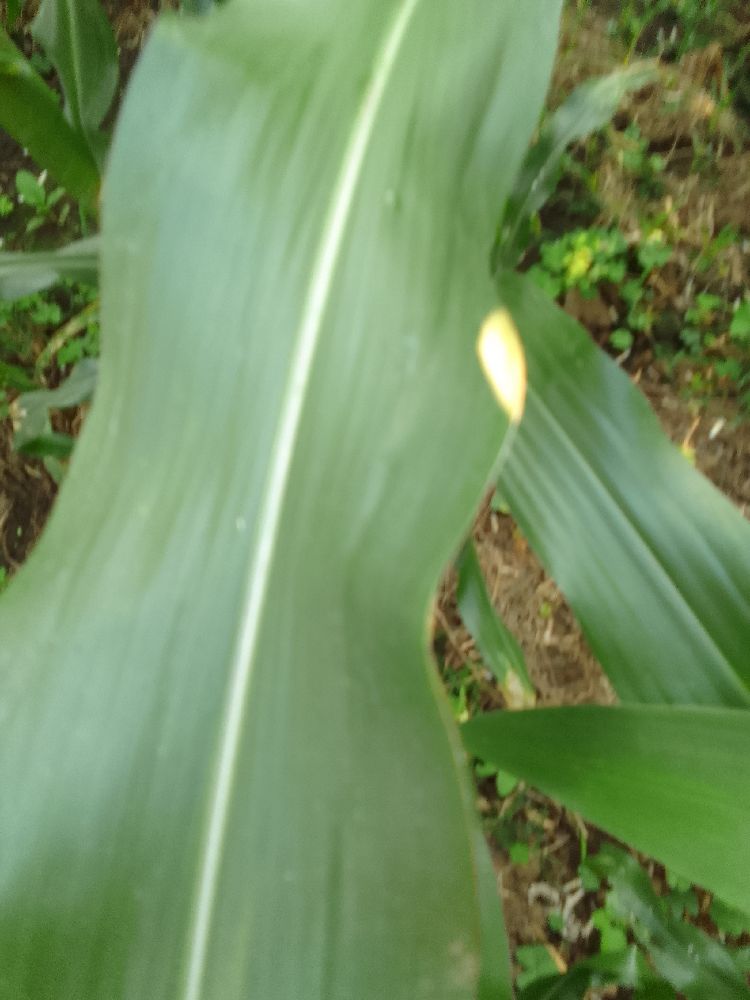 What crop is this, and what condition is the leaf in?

maize, healthy
